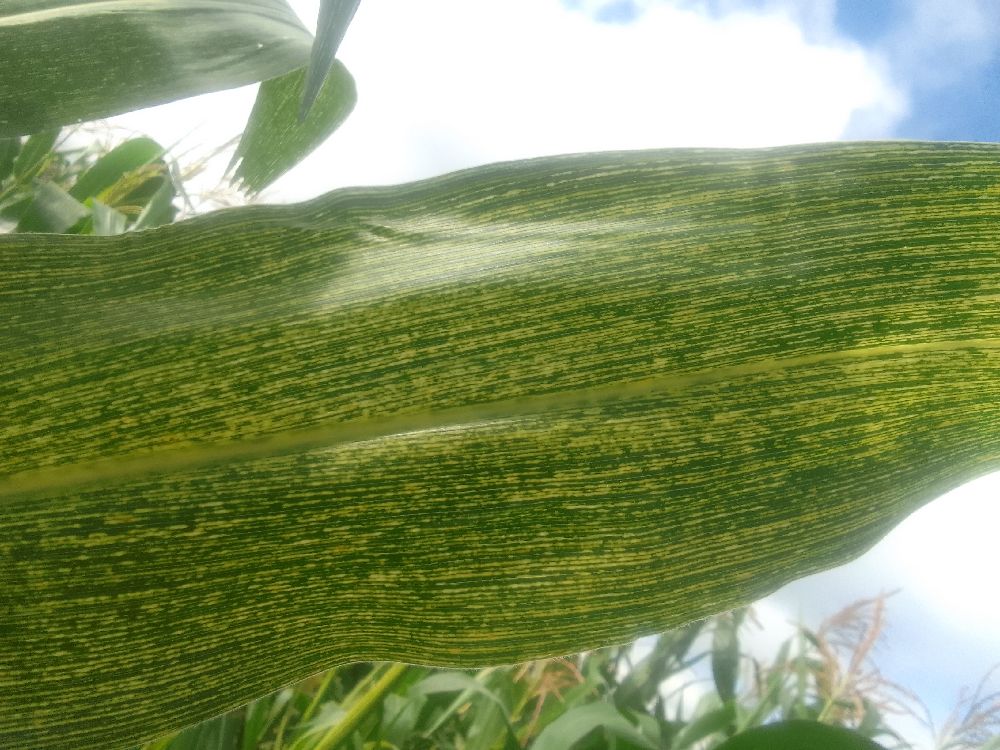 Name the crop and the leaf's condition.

maize, maize streak virus
